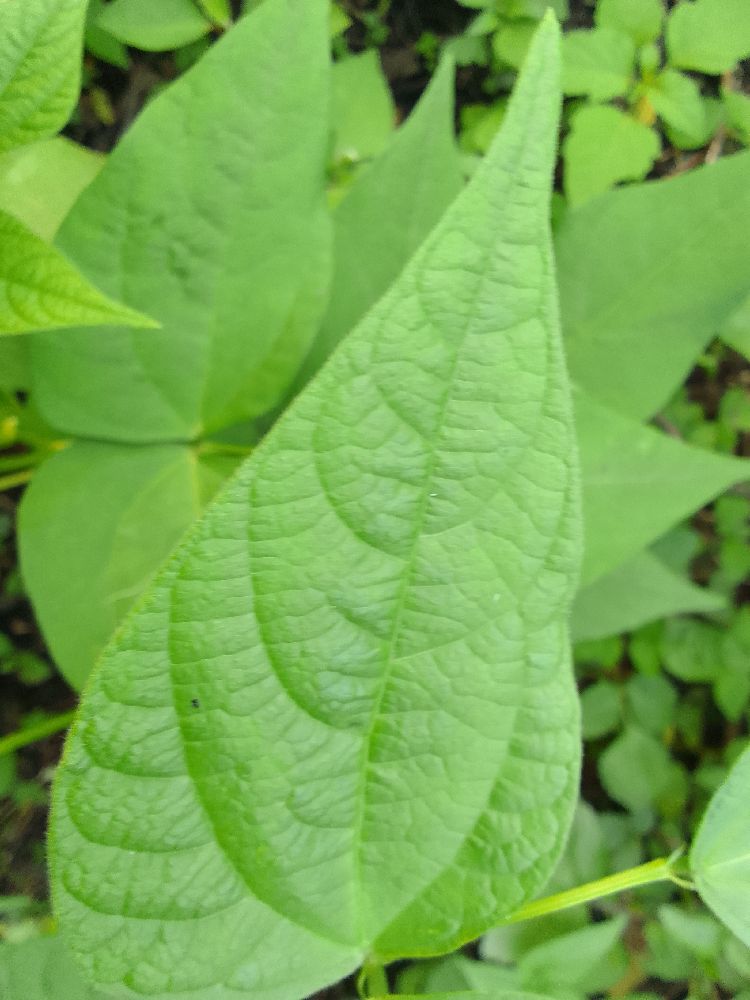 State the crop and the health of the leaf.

common bean, healthy
